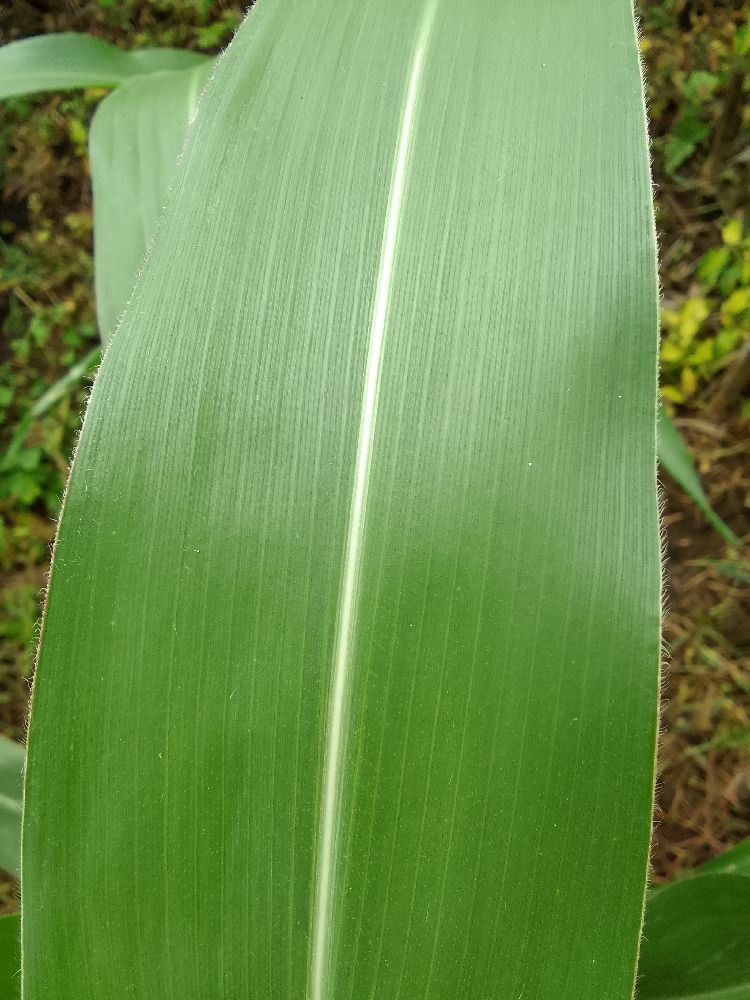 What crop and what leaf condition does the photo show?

maize, healthy
